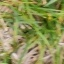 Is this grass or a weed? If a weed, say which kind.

grass
